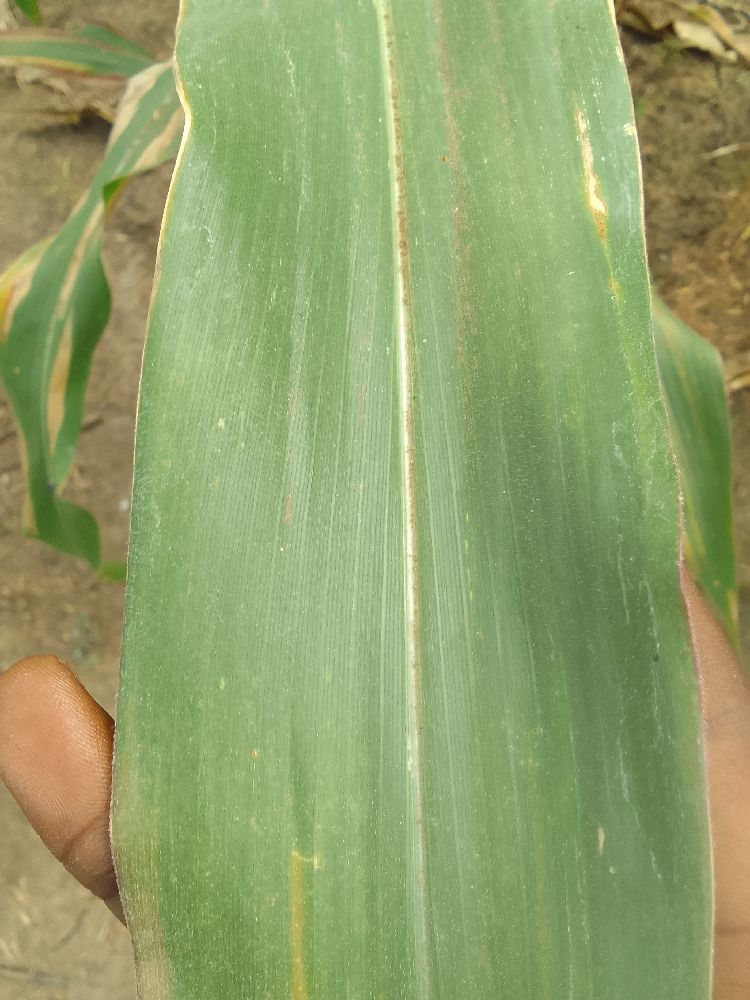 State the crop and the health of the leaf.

maize, healthy
